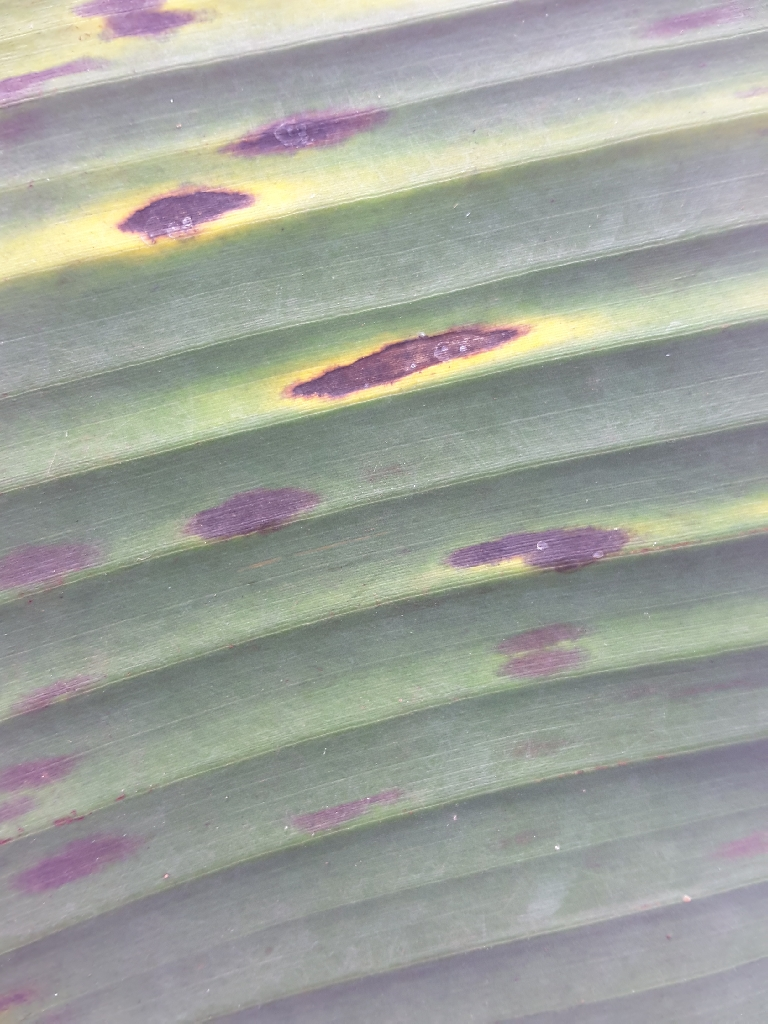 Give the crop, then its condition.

banana, black sigatoka
